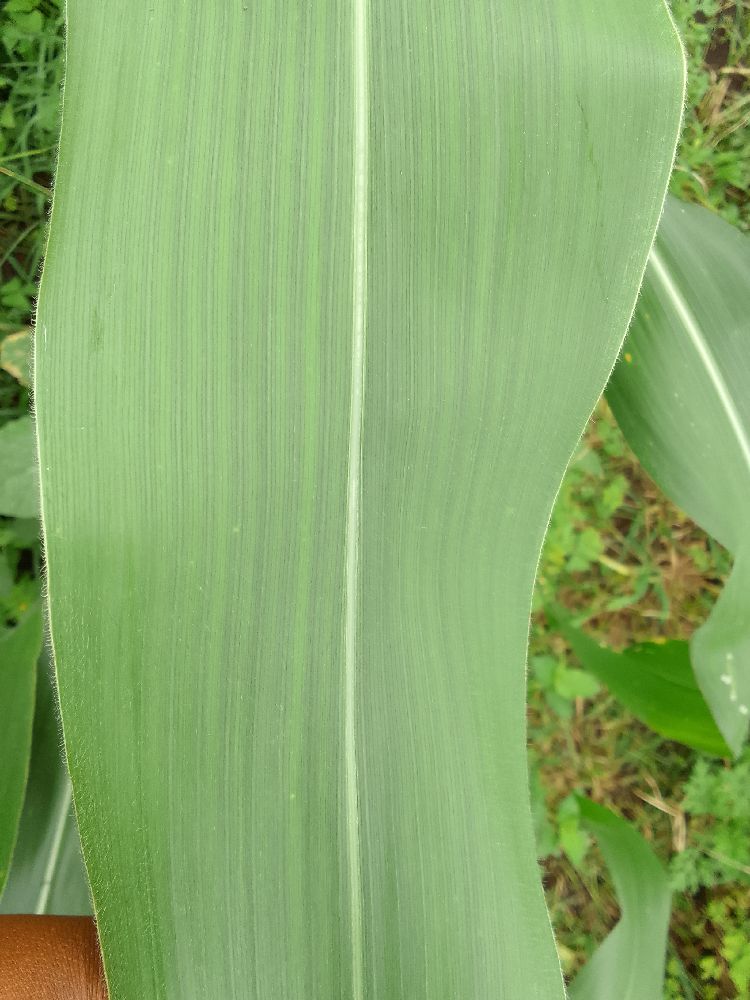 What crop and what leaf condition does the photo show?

maize, healthy
